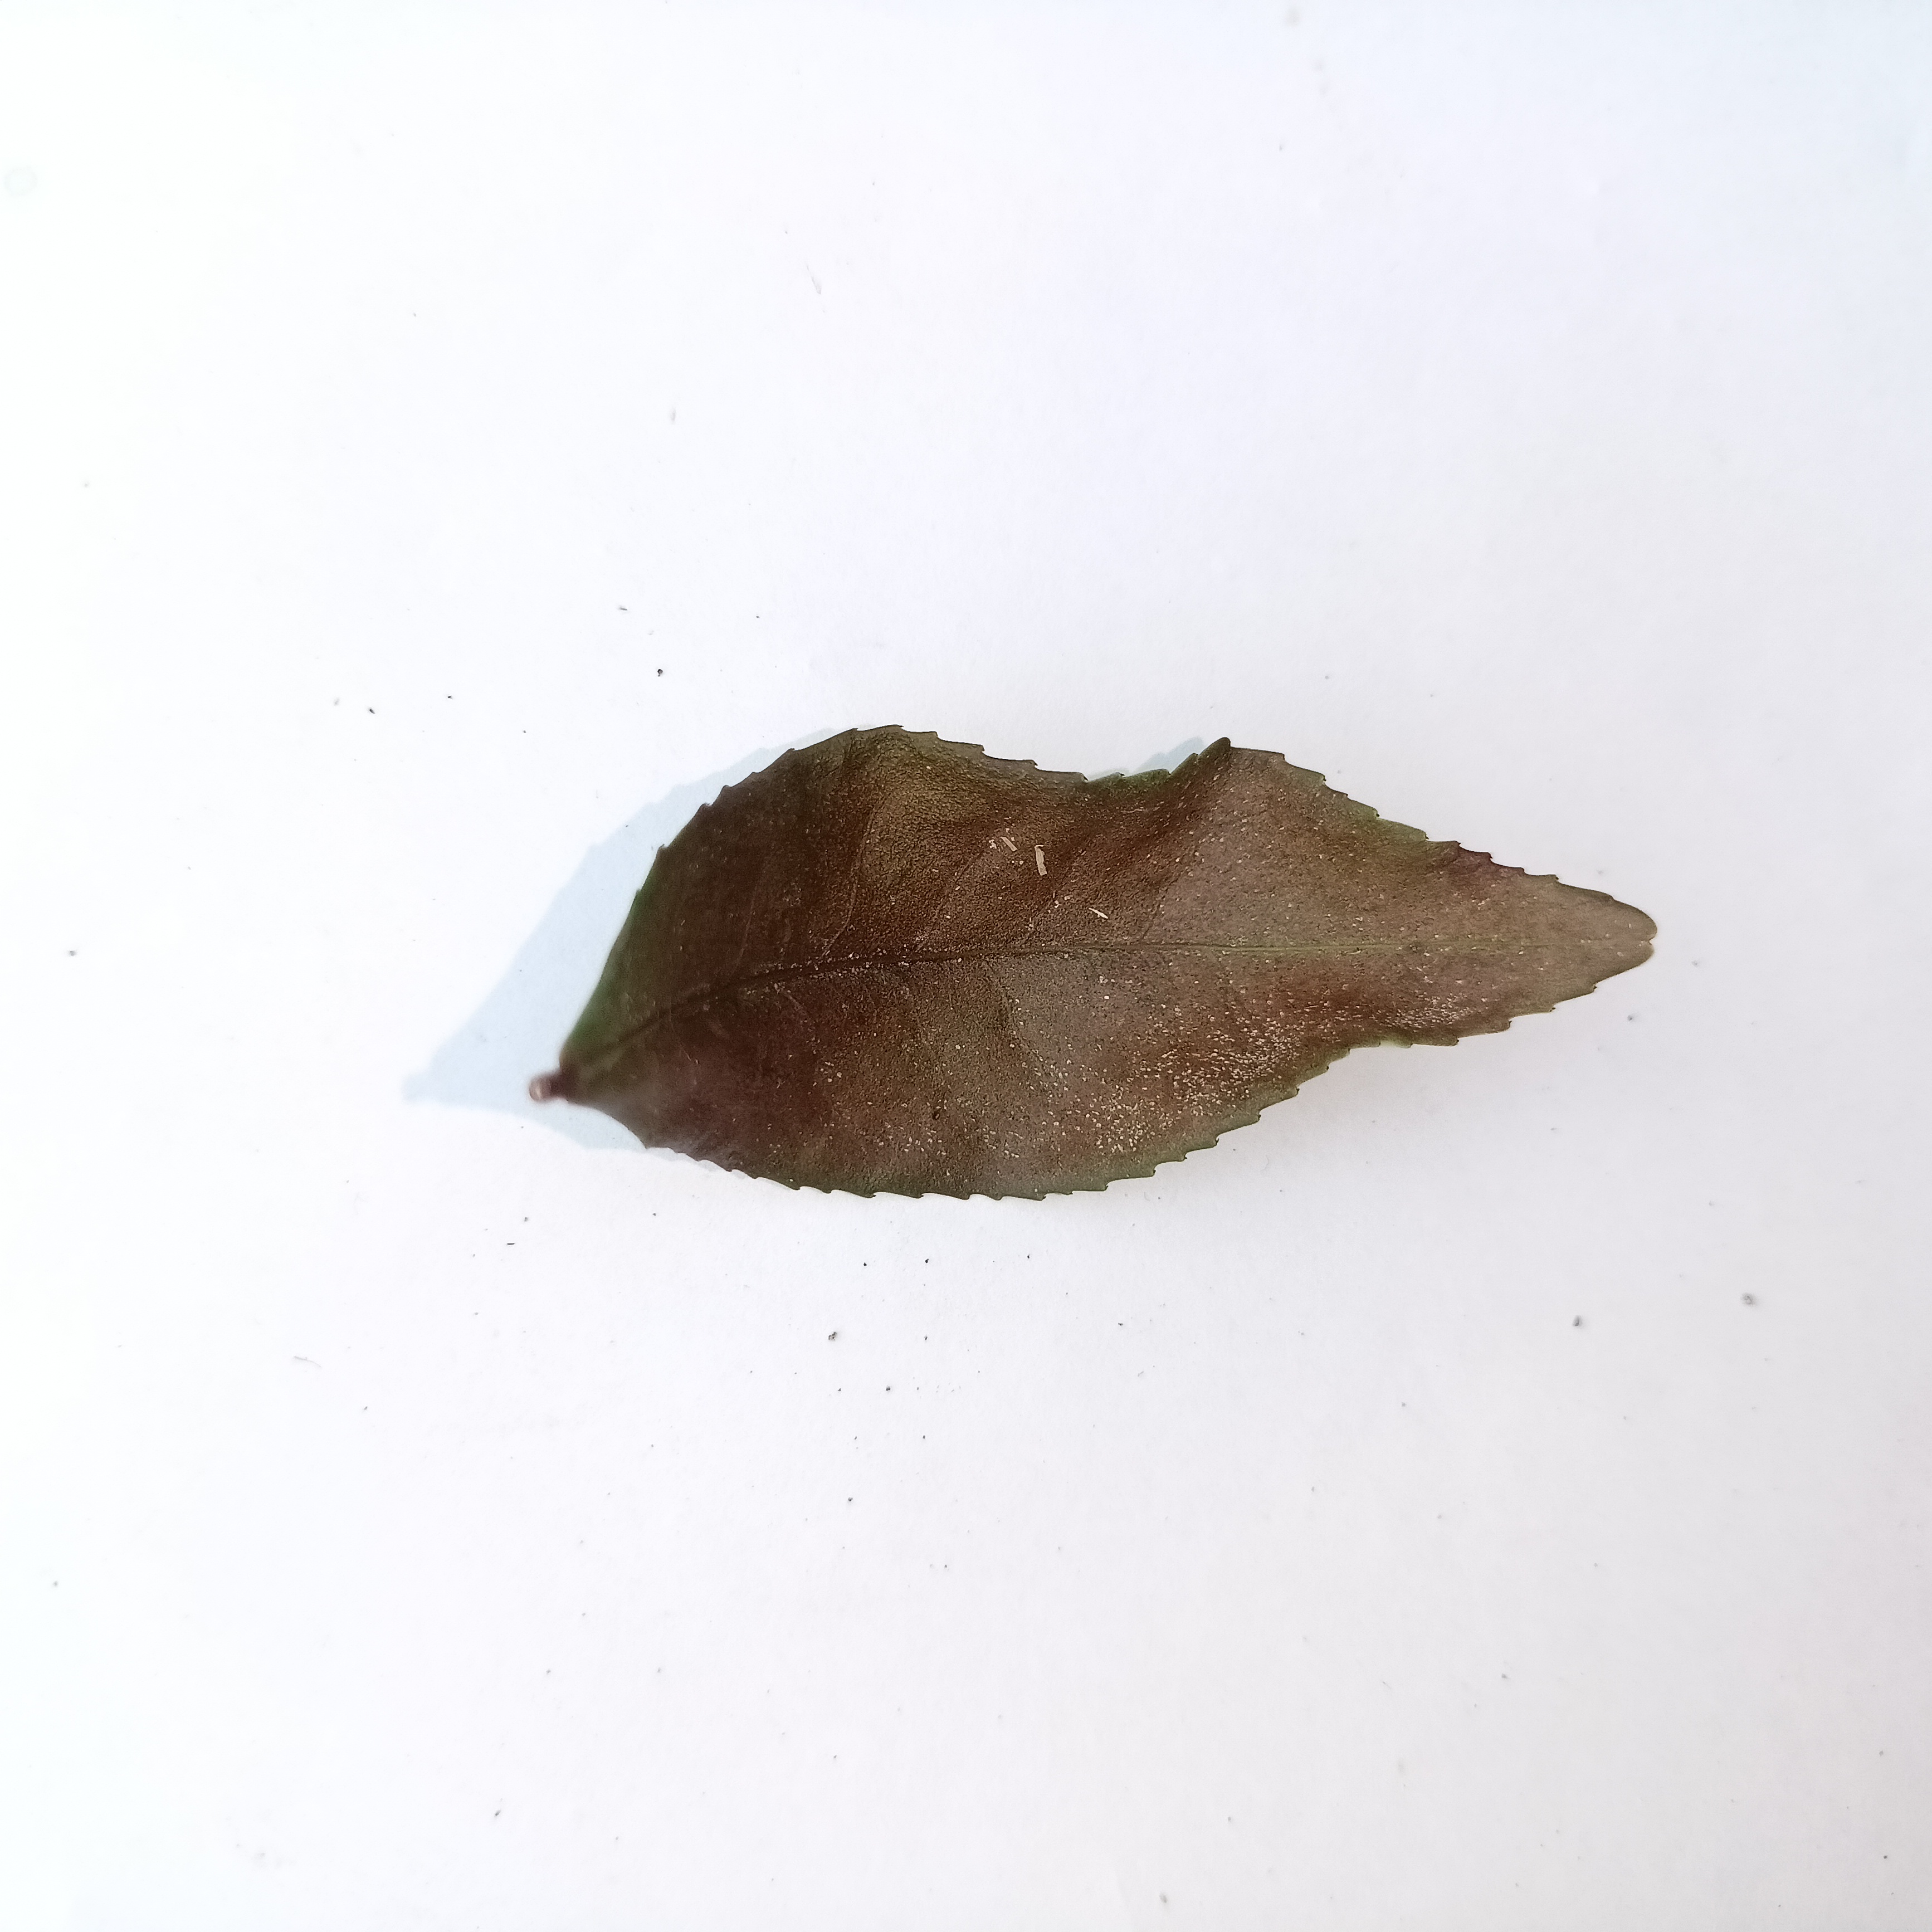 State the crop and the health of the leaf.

tea, red rust
